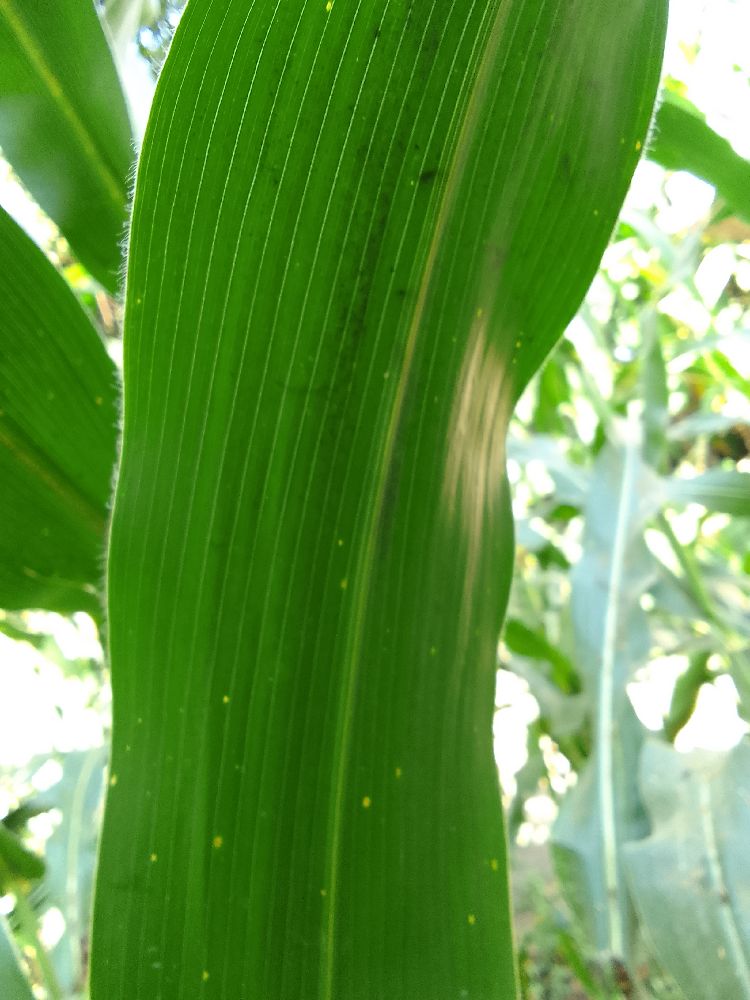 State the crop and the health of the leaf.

maize, healthy
